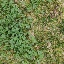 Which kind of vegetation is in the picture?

unstructured weed
